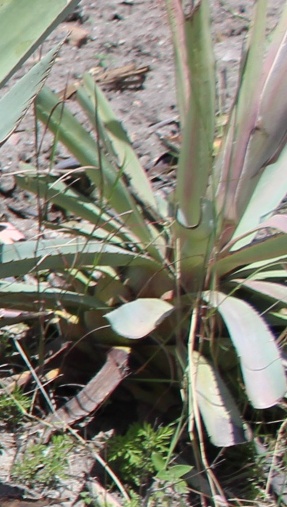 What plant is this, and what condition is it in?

agave, sick
